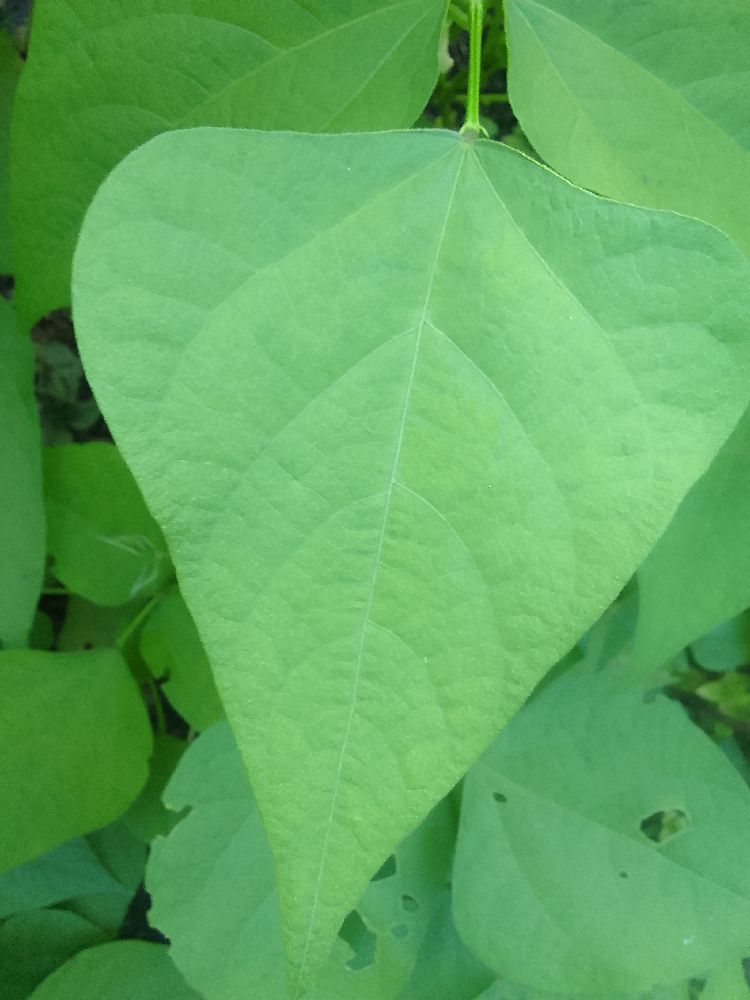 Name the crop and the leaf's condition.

common bean, healthy
